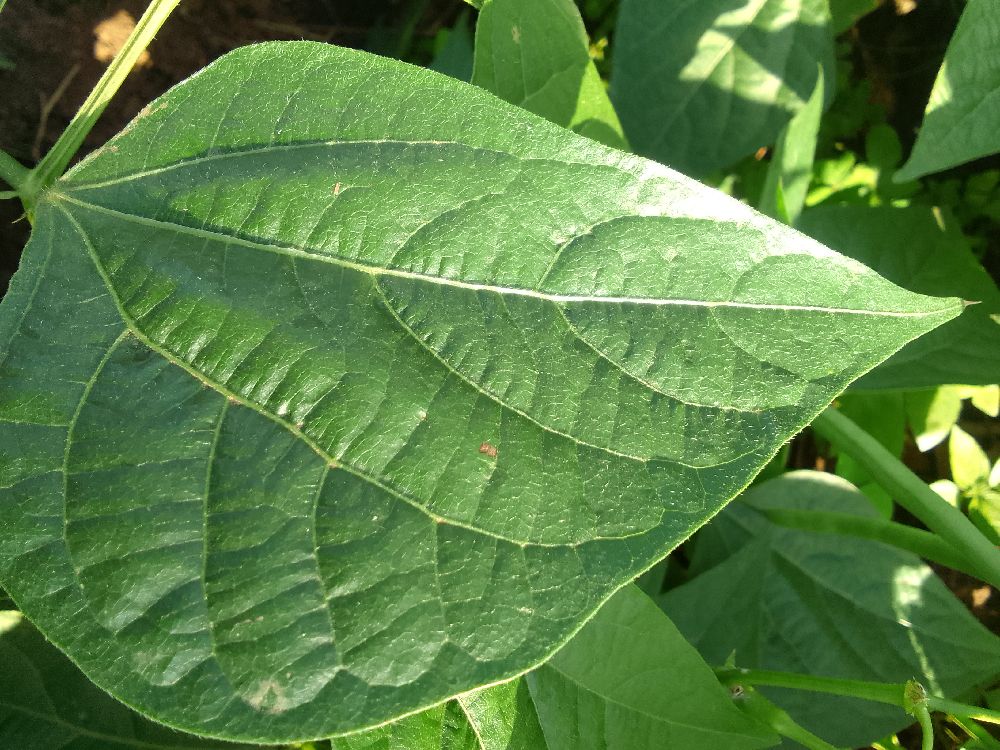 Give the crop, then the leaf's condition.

common bean, healthy
